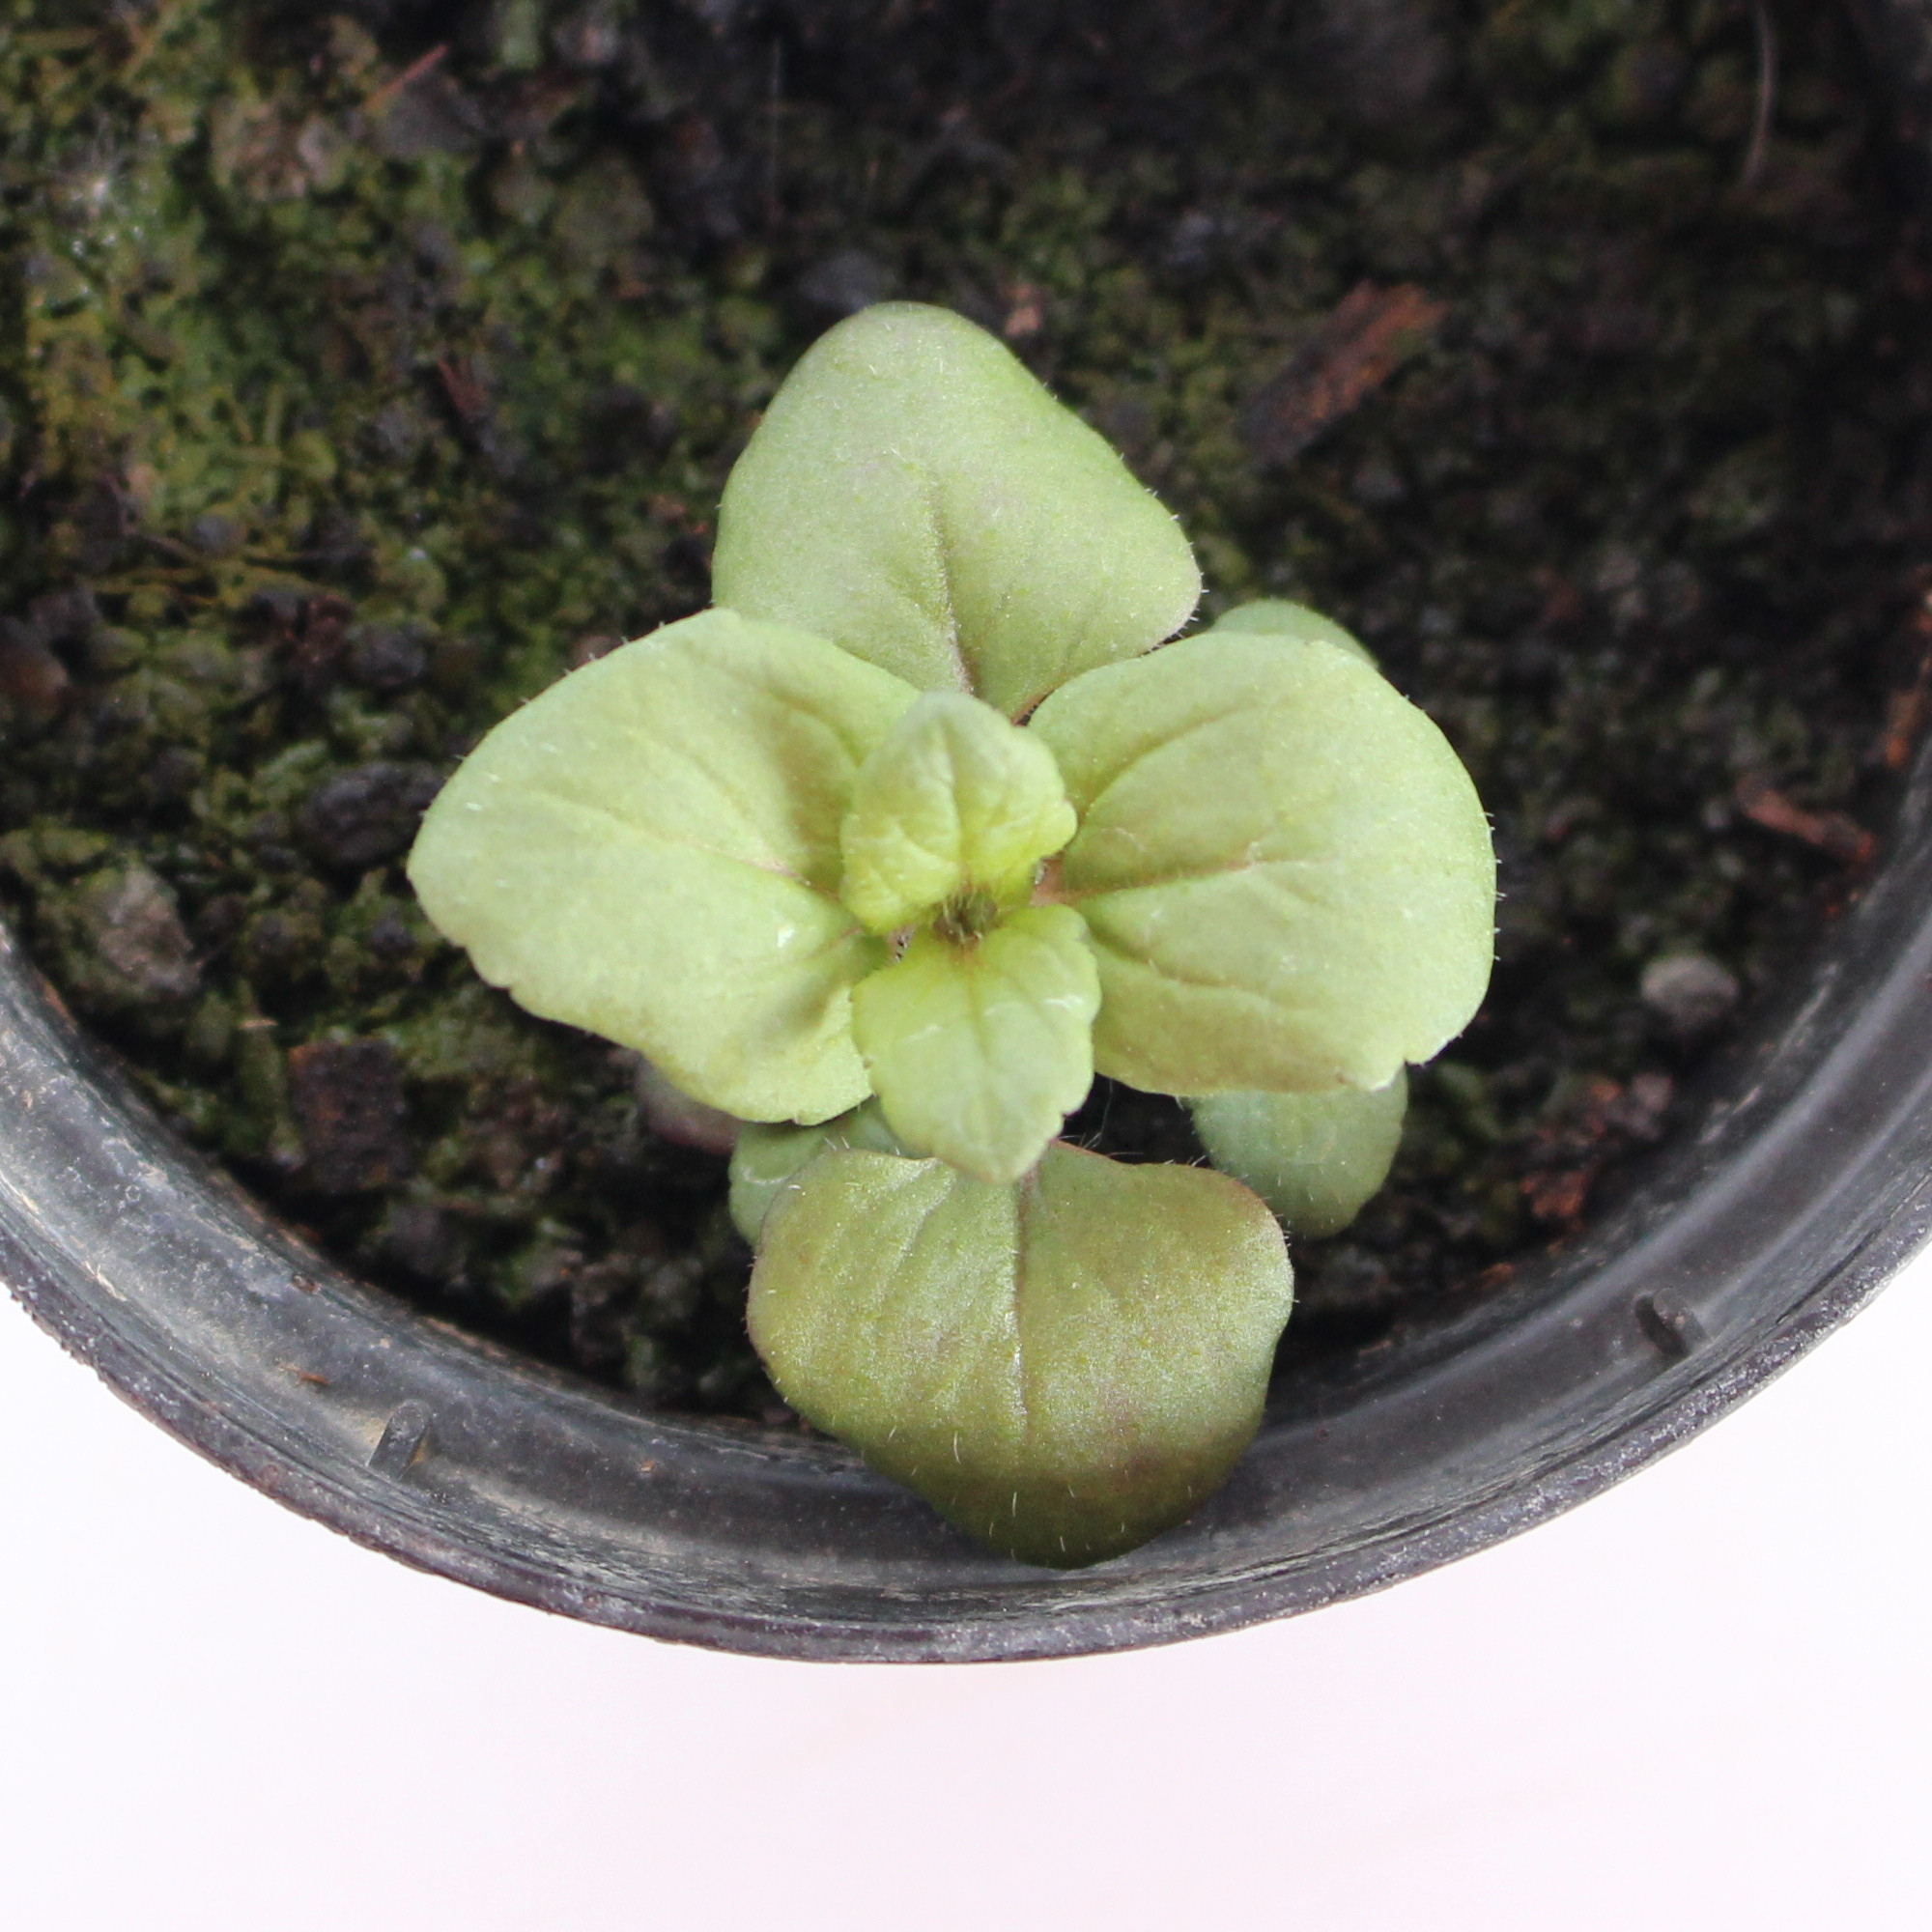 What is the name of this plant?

Veronica persica
